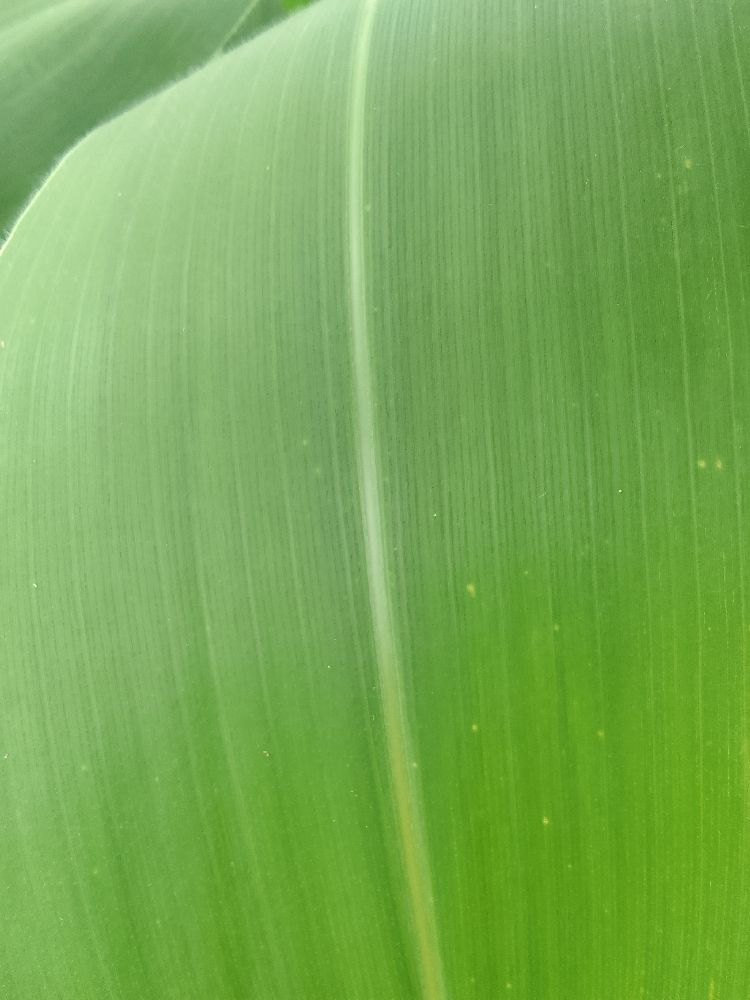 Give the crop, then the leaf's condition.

maize, healthy
